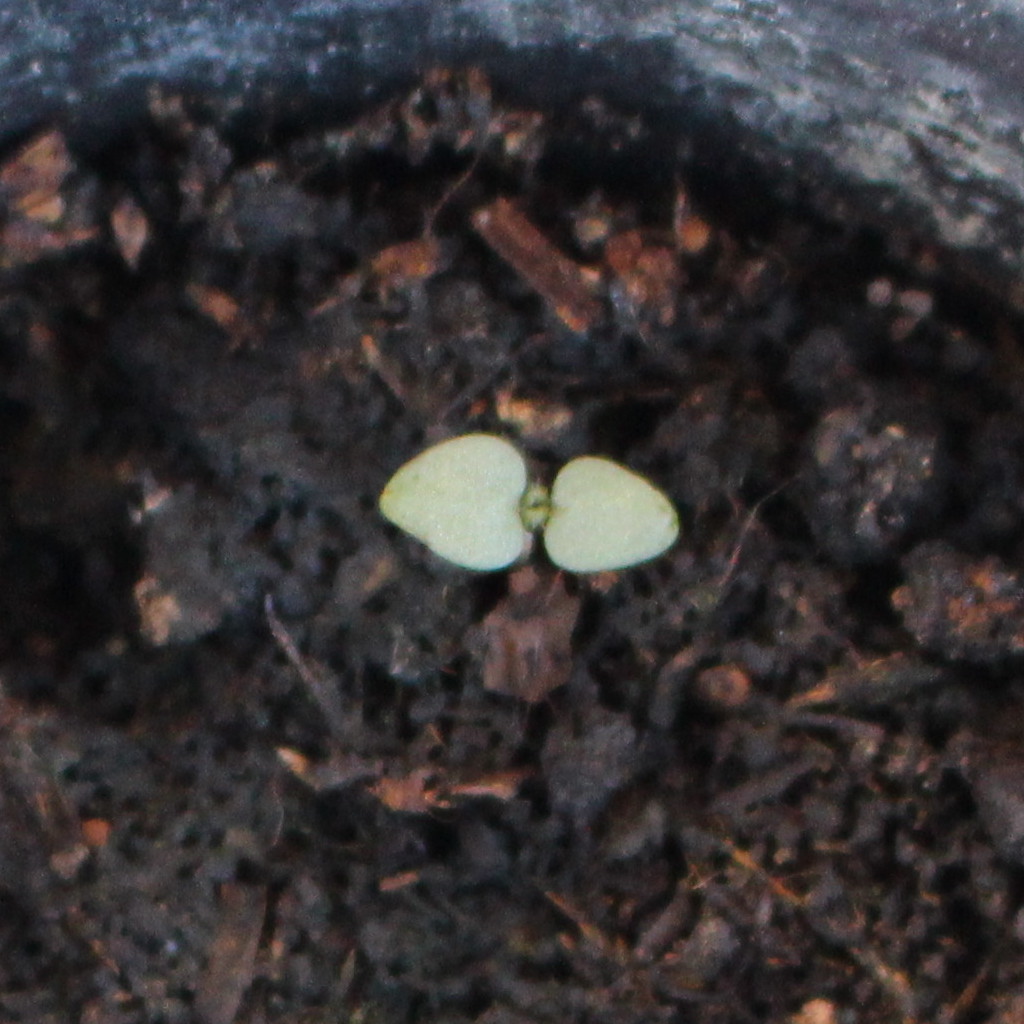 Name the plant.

Veronica persica
